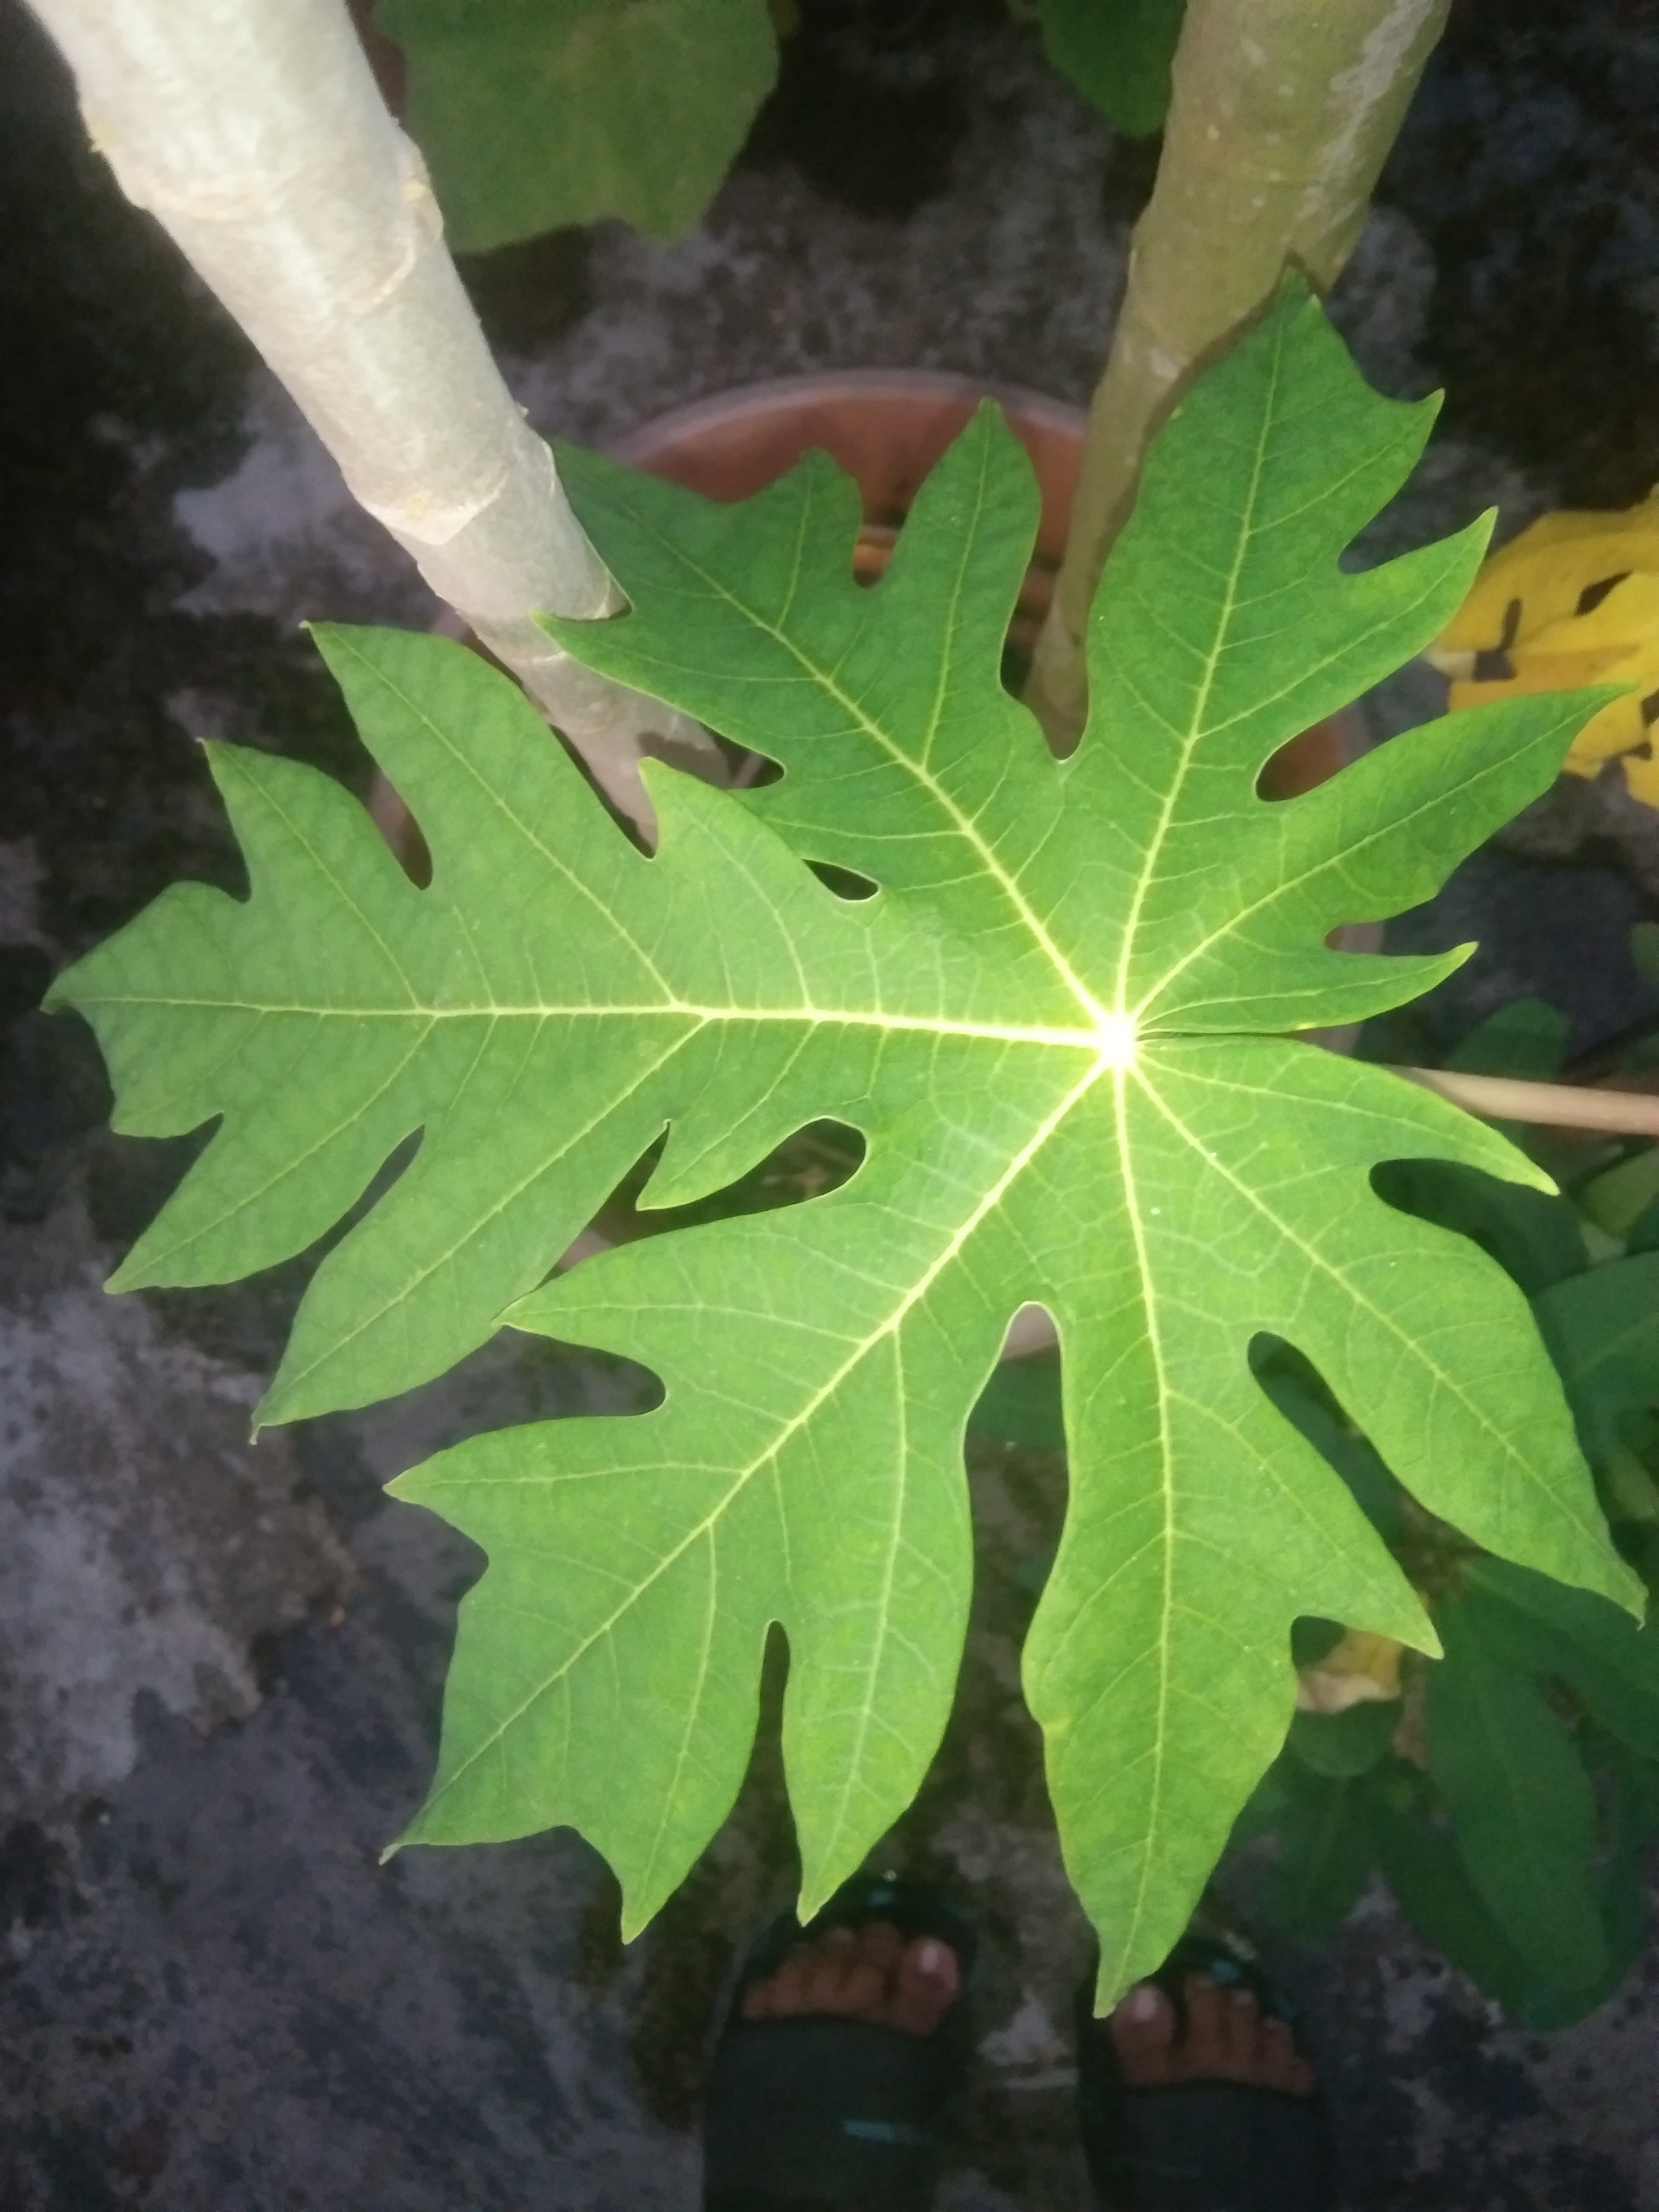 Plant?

papaya
